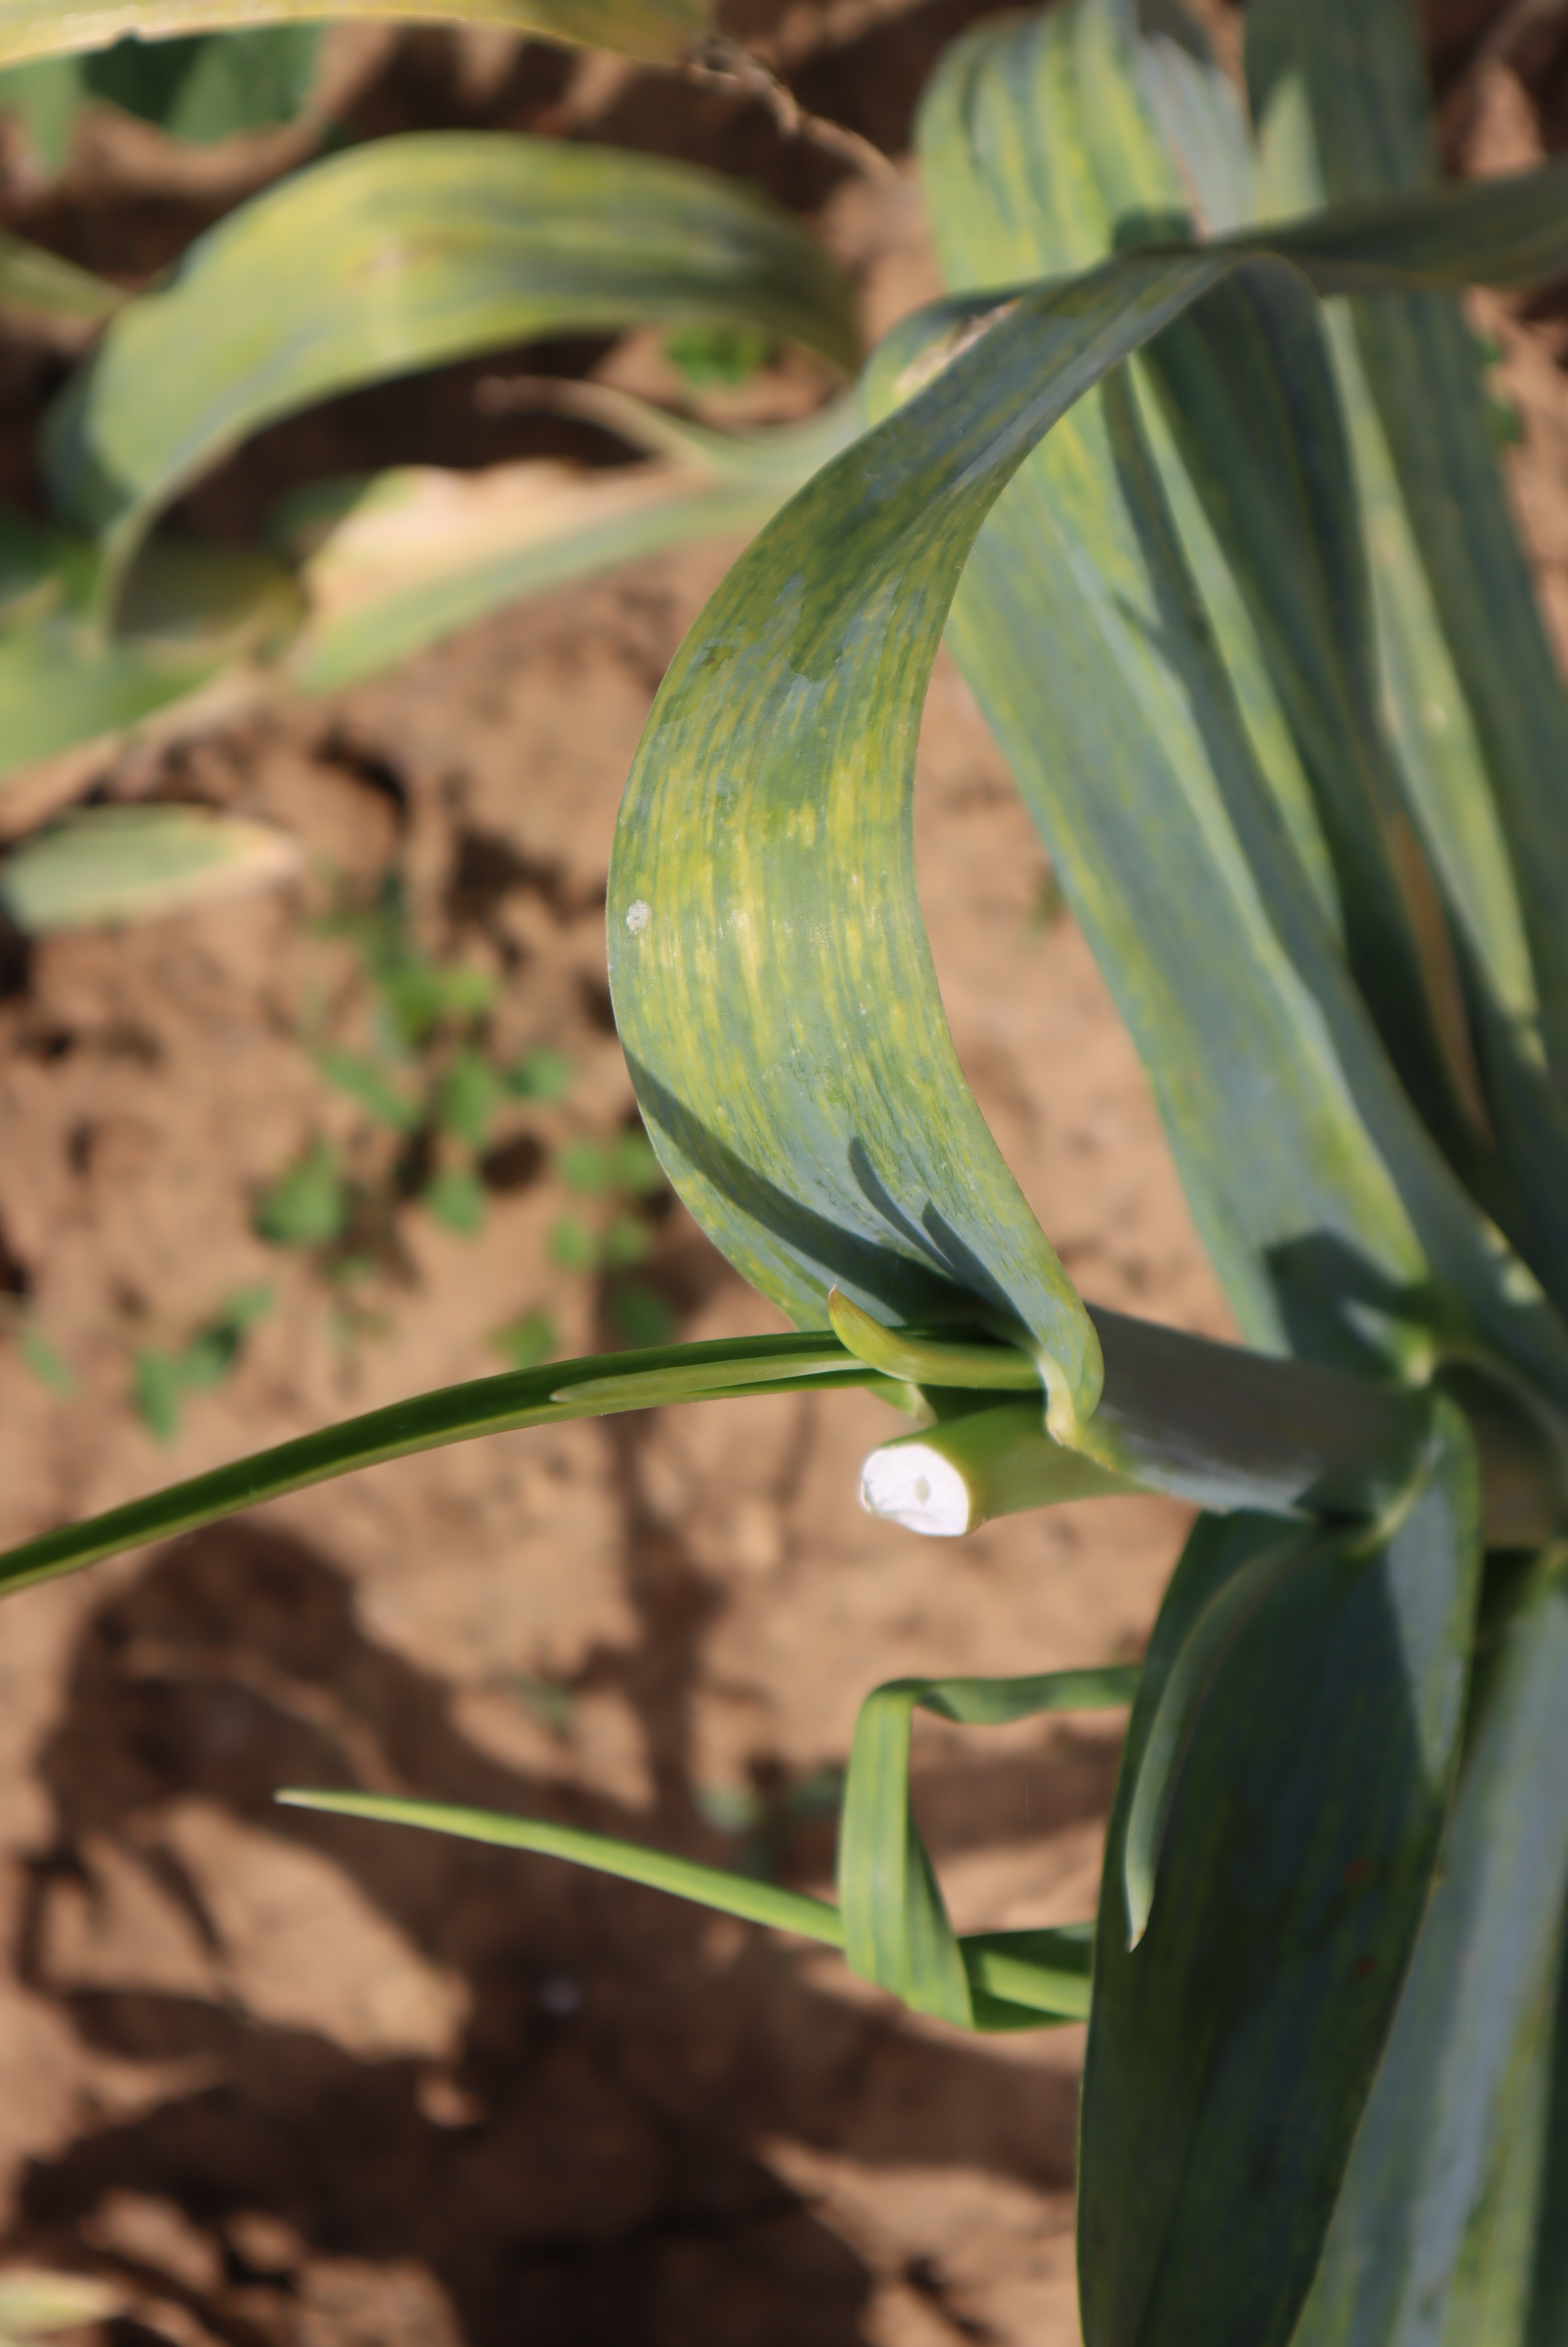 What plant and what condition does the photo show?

elephant garlic, chlorosis, mechanical damage
